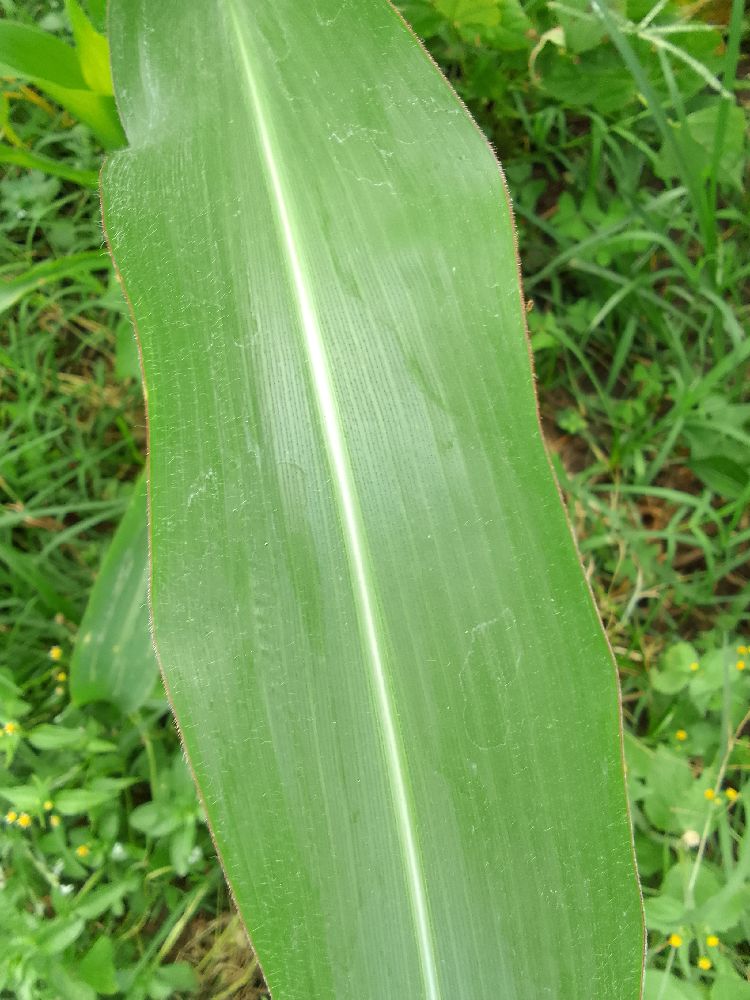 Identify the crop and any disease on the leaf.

maize, healthy
